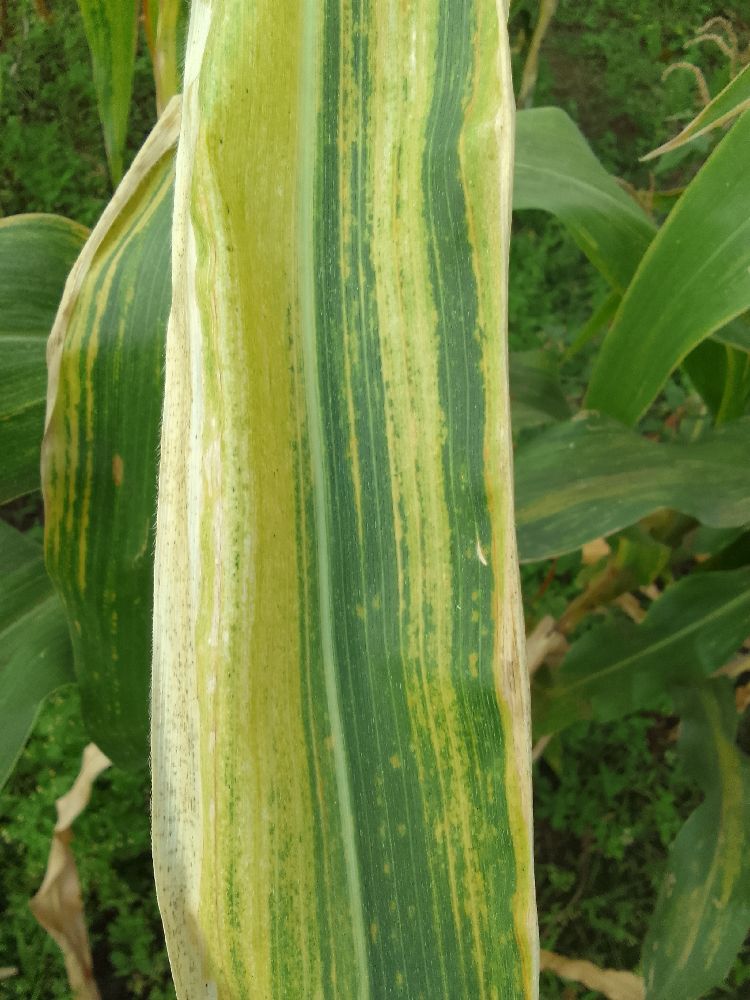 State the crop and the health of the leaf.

maize, maize lethal necrosis
